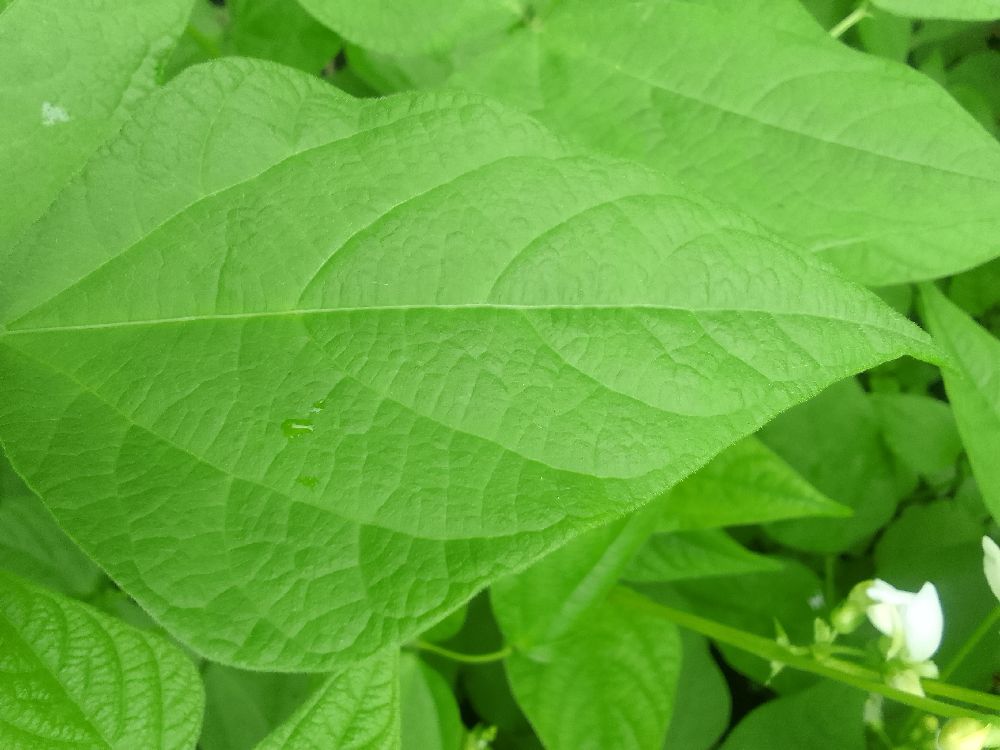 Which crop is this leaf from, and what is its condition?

common bean, healthy
